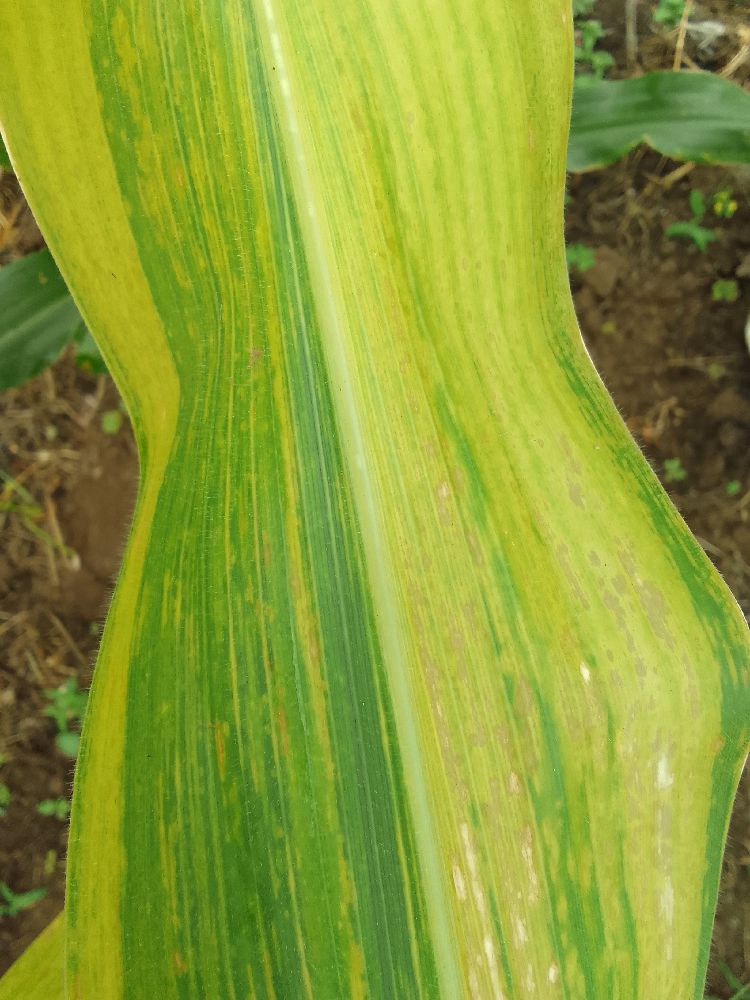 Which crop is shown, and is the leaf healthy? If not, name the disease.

maize, maize lethal necrosis
